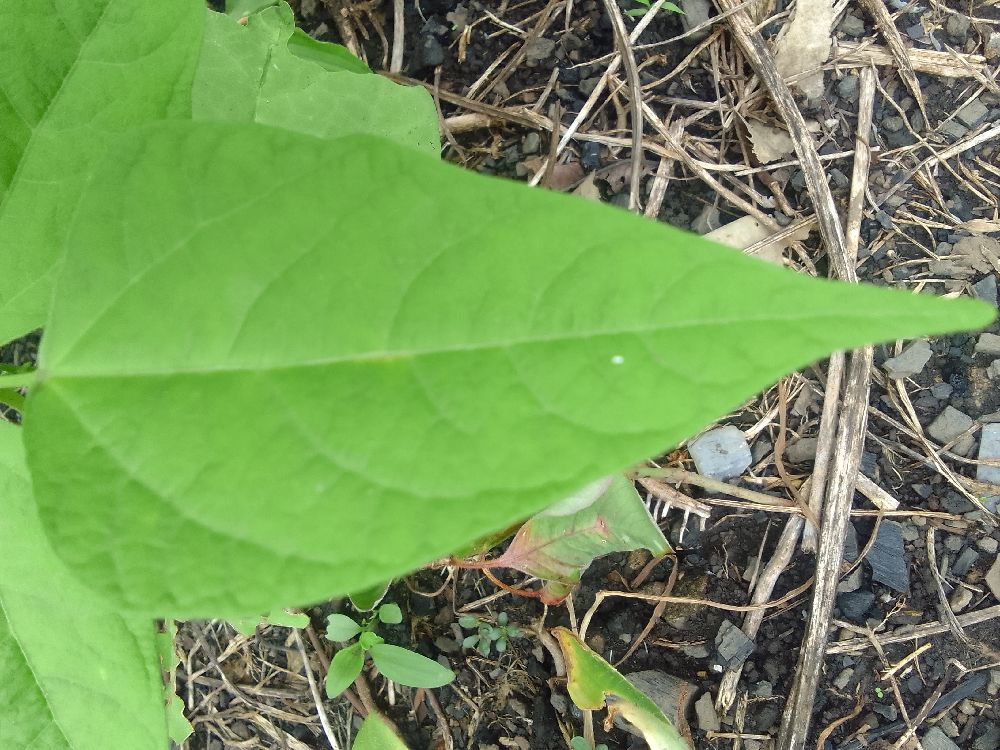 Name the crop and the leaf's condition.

common bean, healthy
